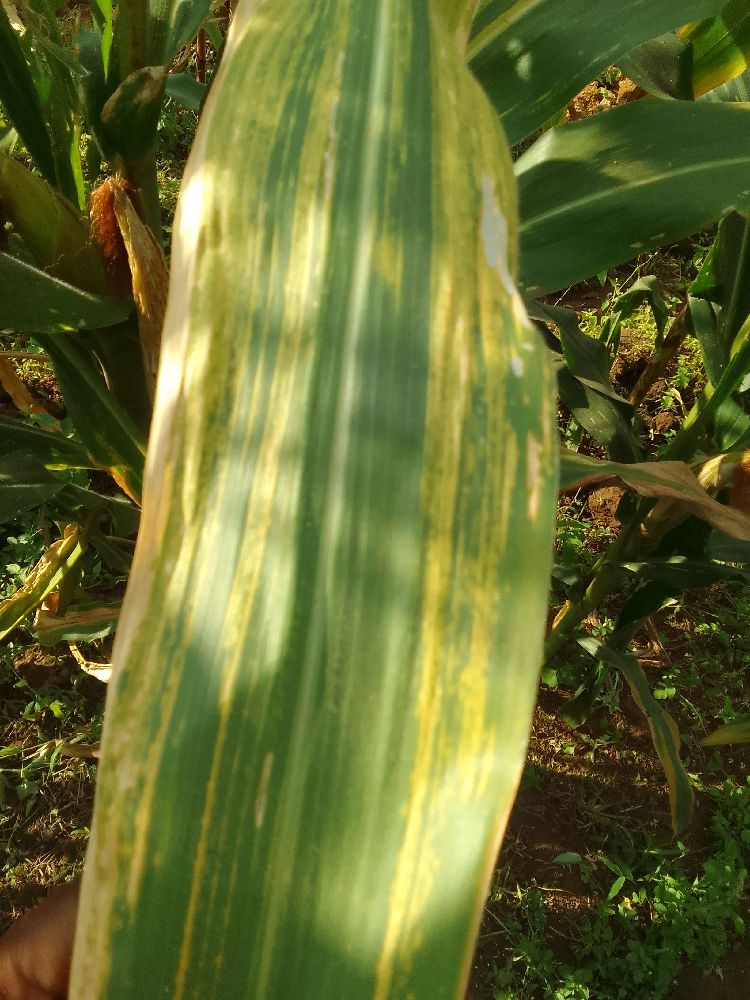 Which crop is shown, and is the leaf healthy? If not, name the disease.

maize, maize lethal necrosis
